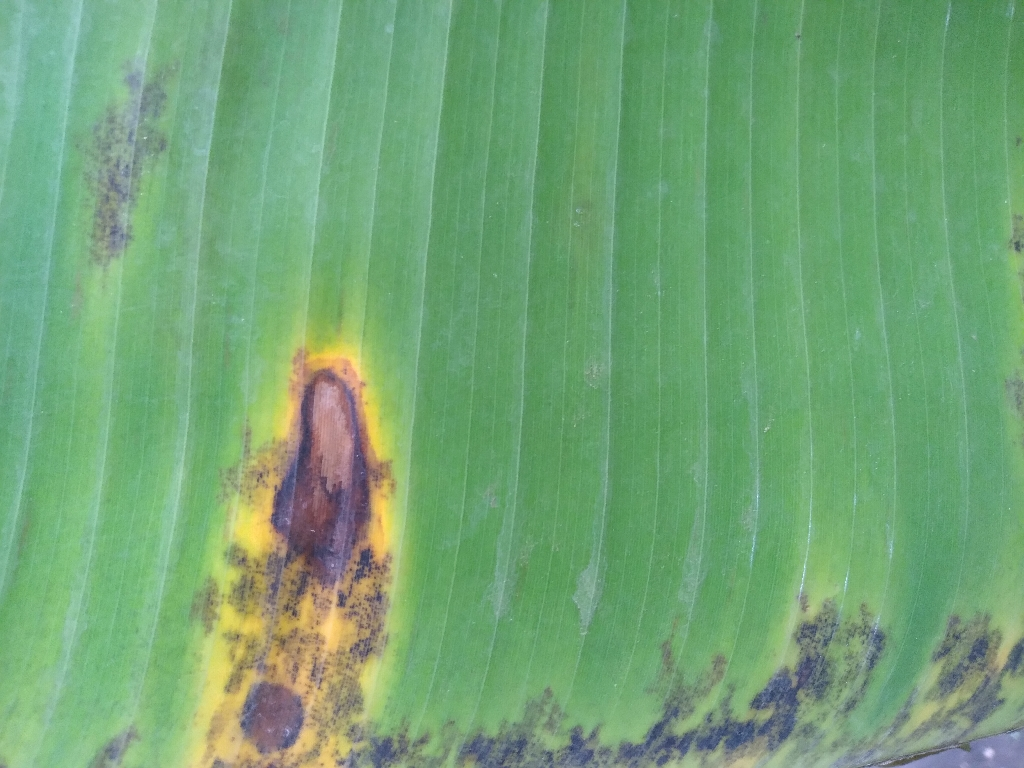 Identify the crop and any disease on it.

banana, black sigatoka
